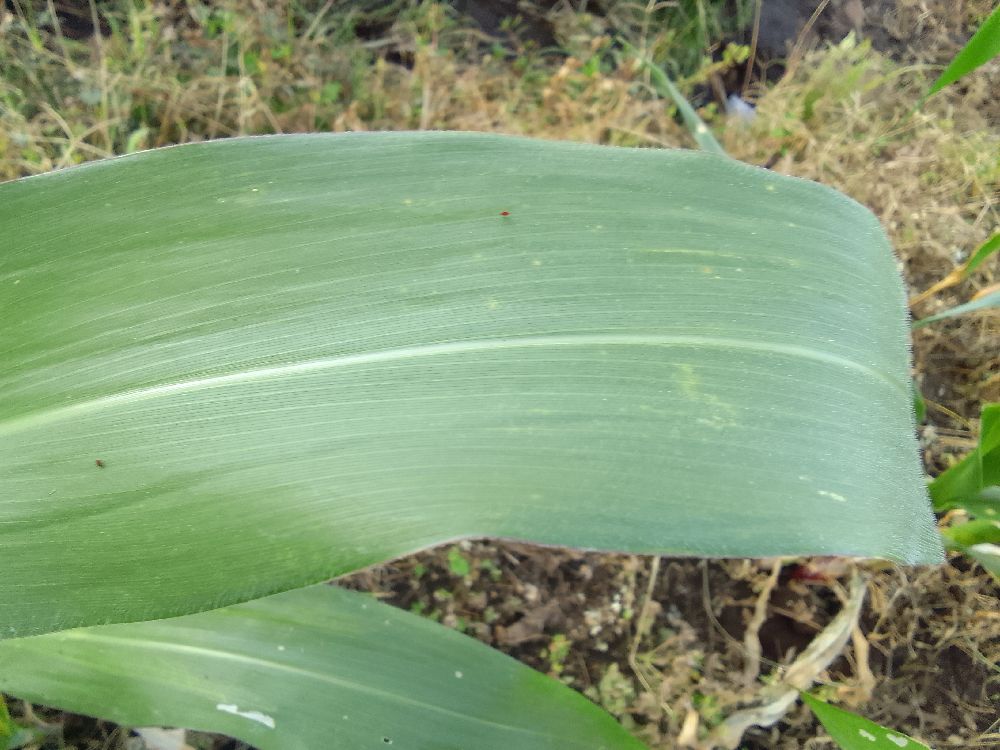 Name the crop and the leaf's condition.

maize, healthy
